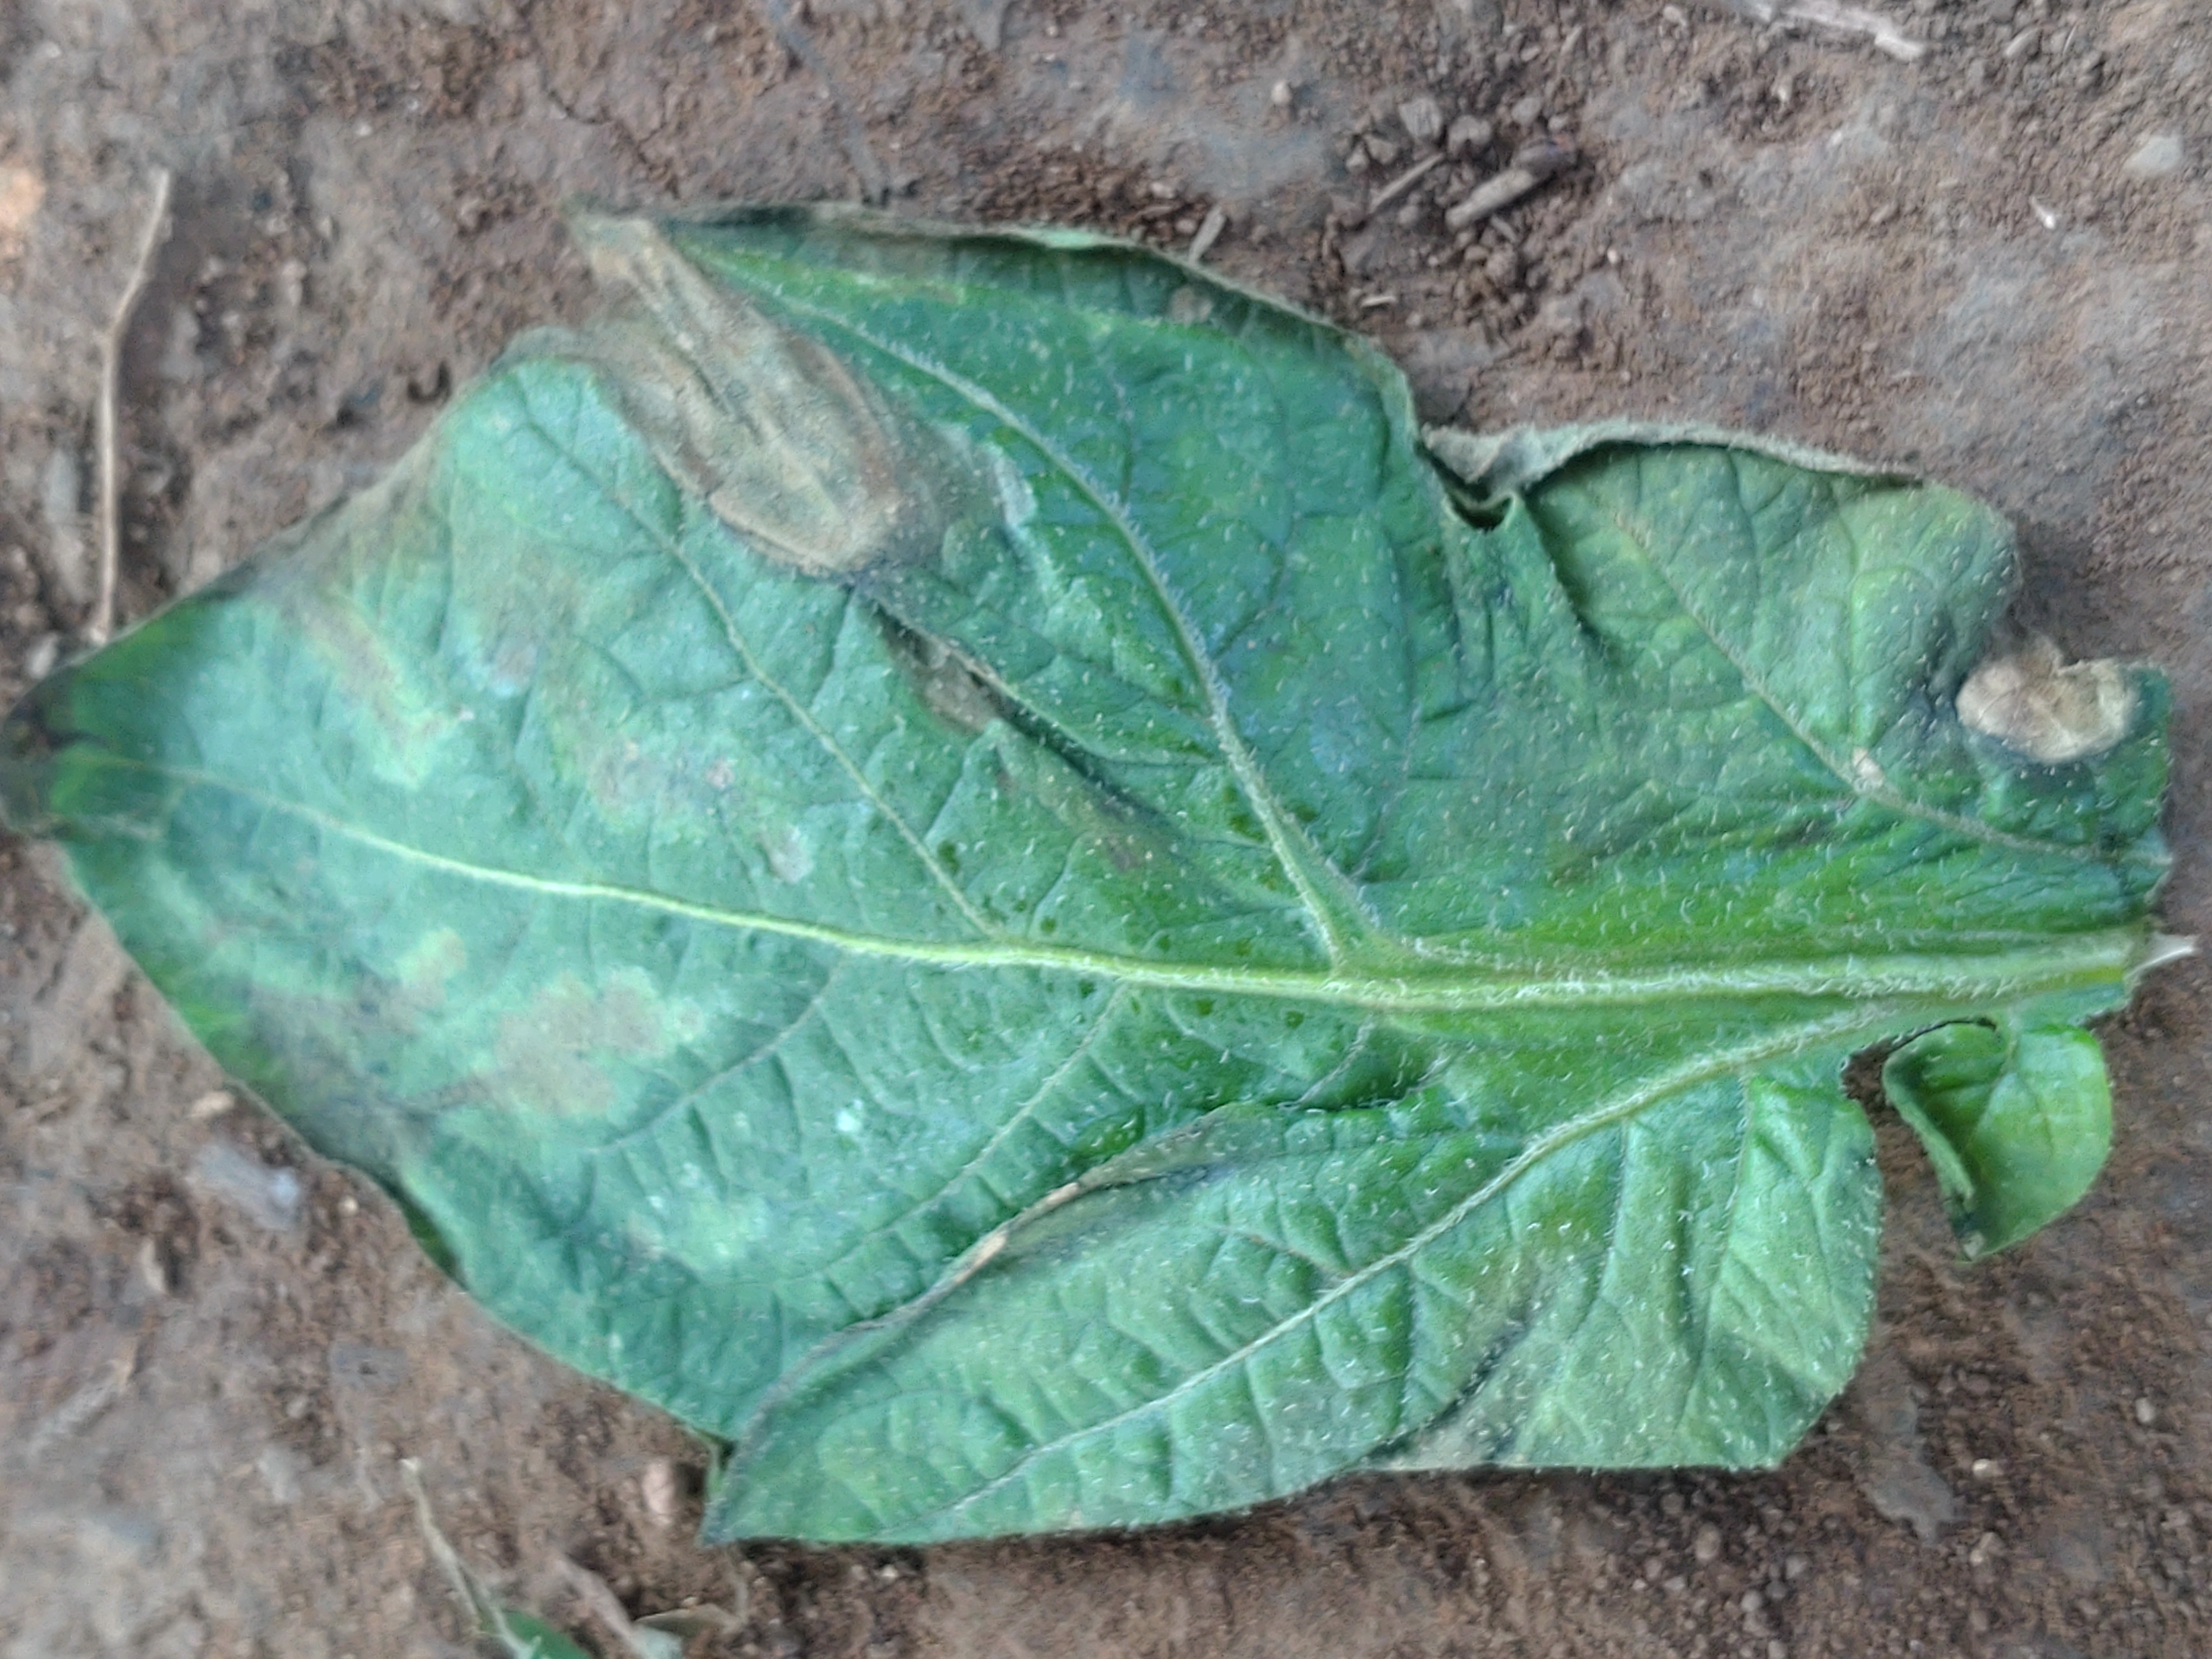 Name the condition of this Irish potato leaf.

early blight
